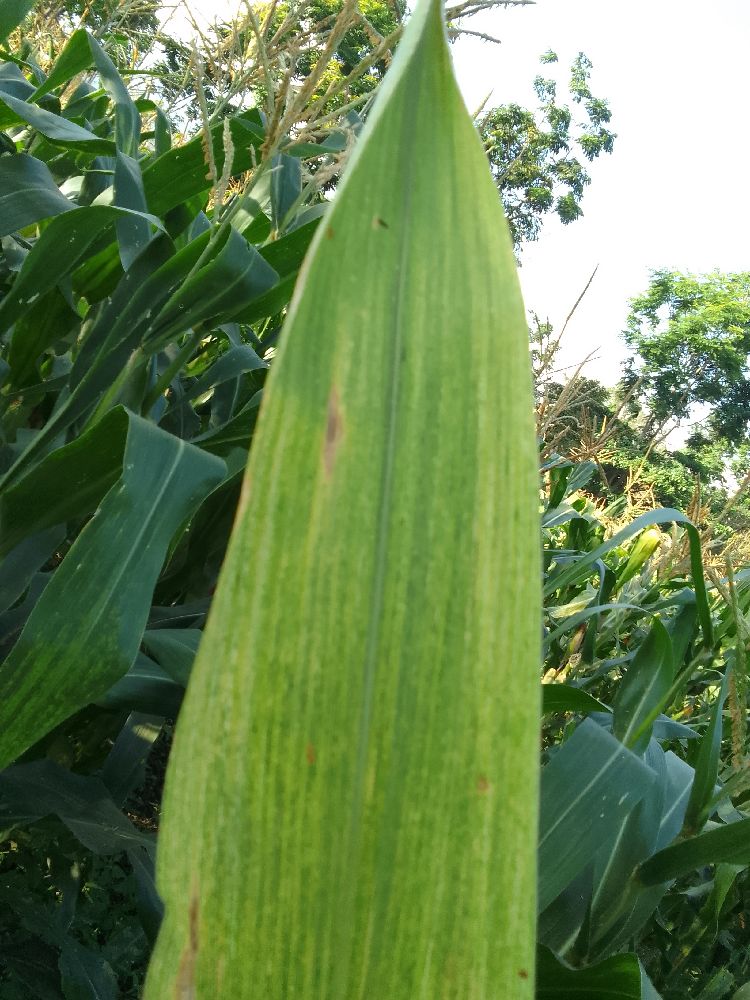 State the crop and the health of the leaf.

maize, maize lethal necrosis
